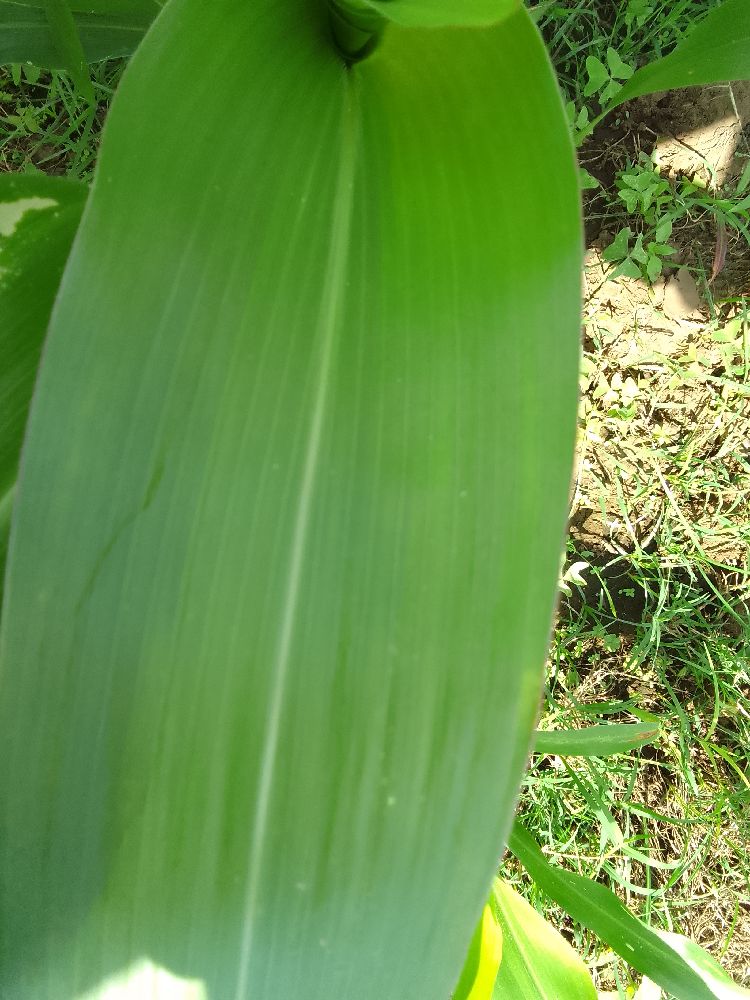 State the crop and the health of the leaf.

maize, healthy
